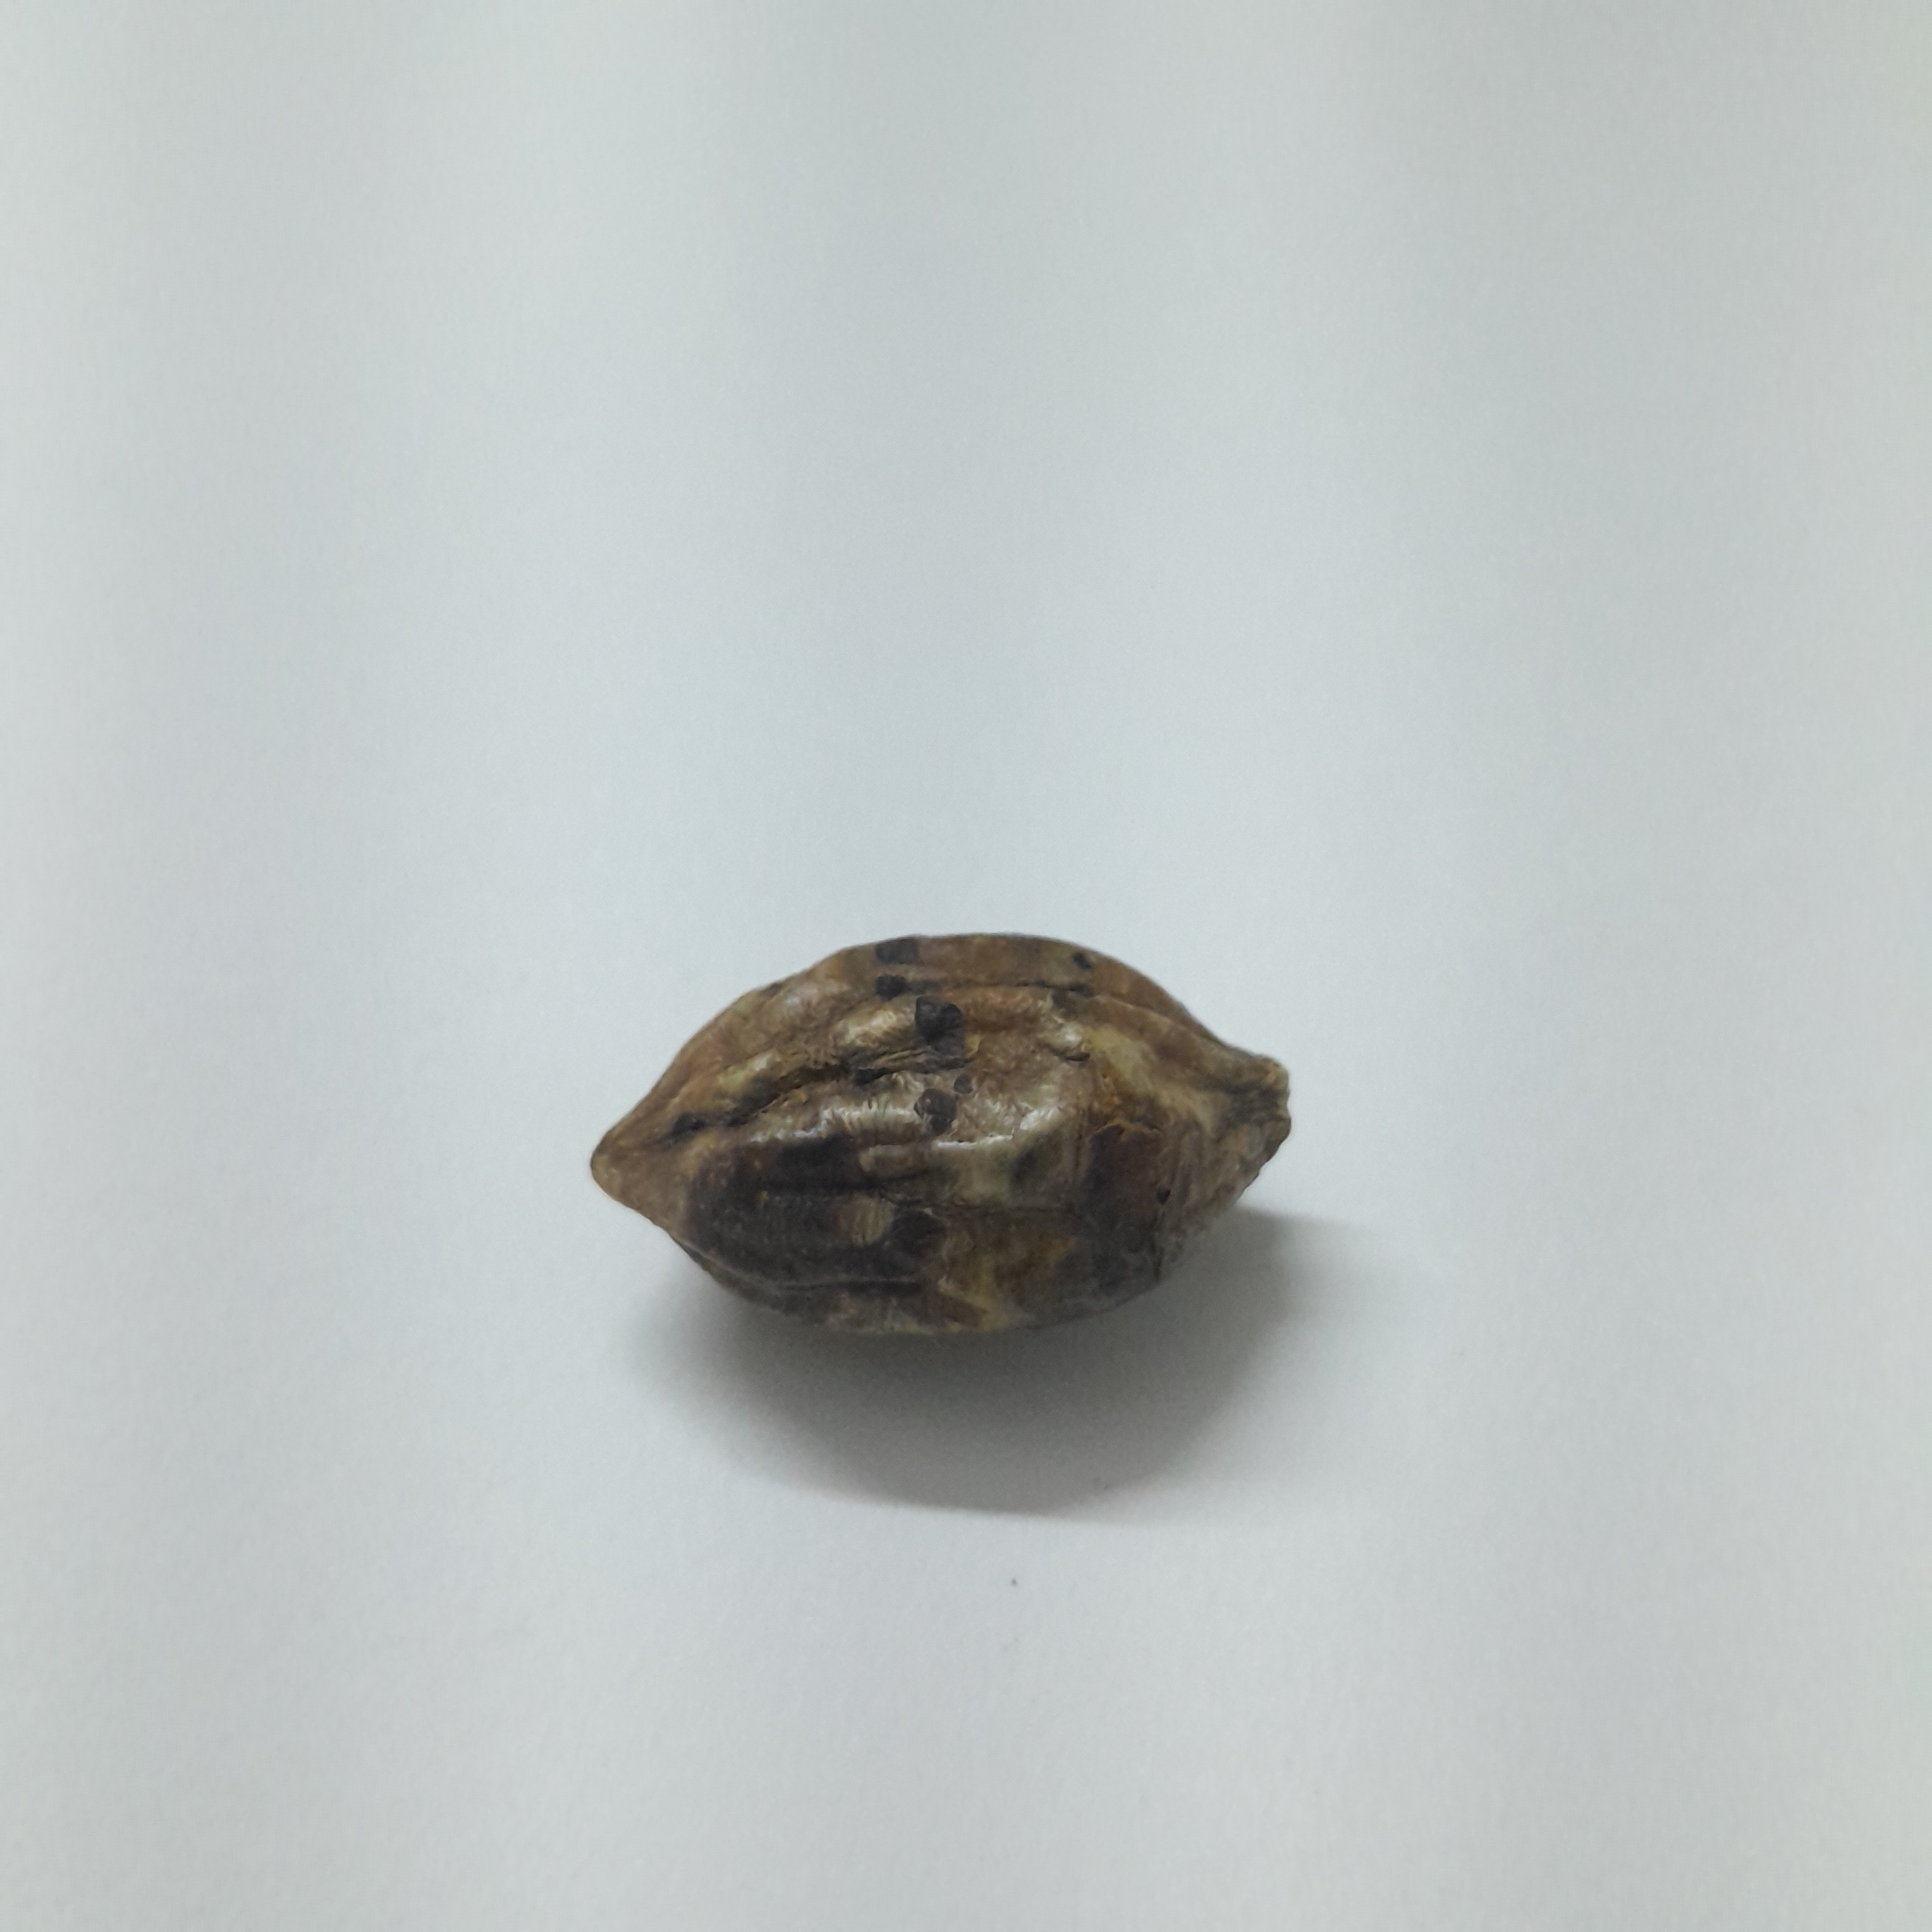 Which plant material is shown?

hirdaa
